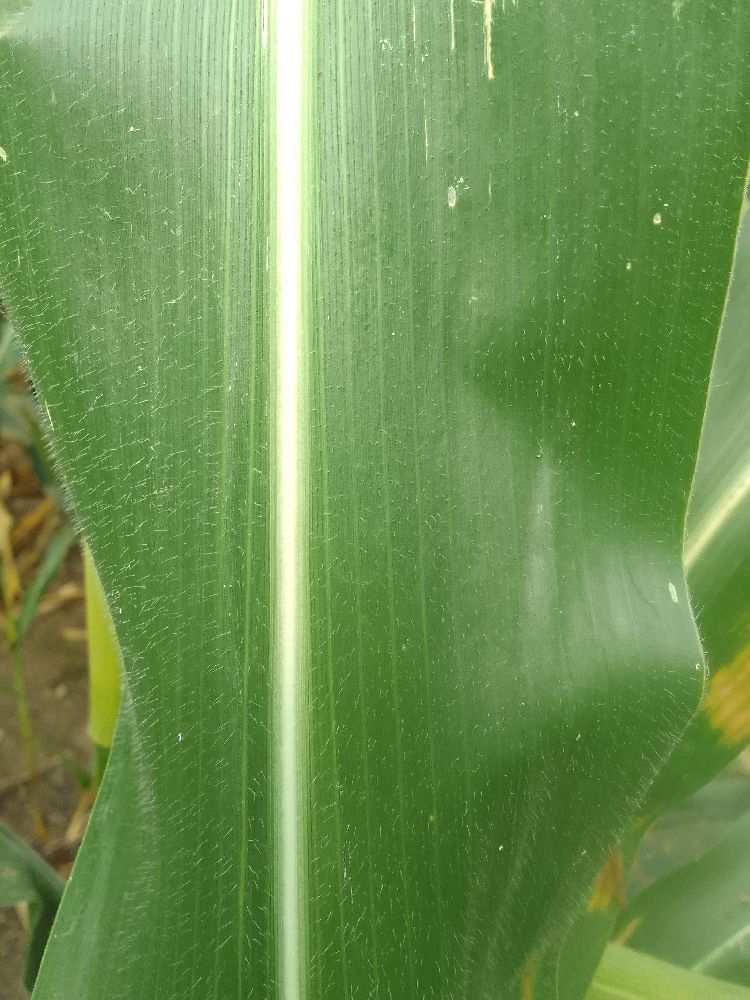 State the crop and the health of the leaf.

maize, healthy
